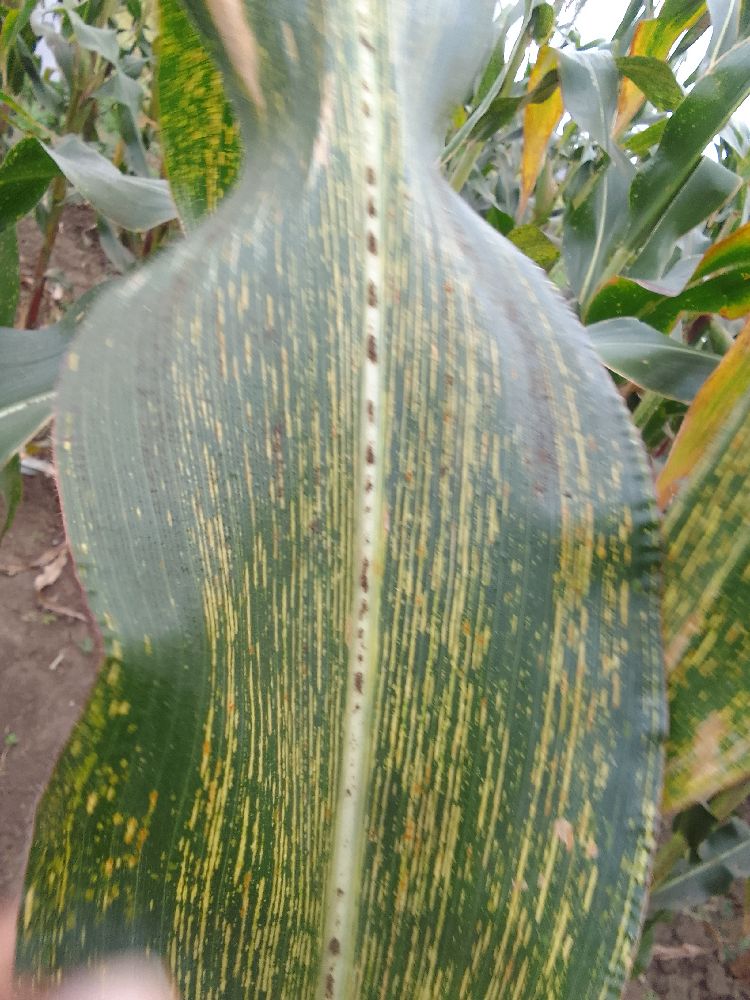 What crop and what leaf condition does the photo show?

maize, maize streak virus
